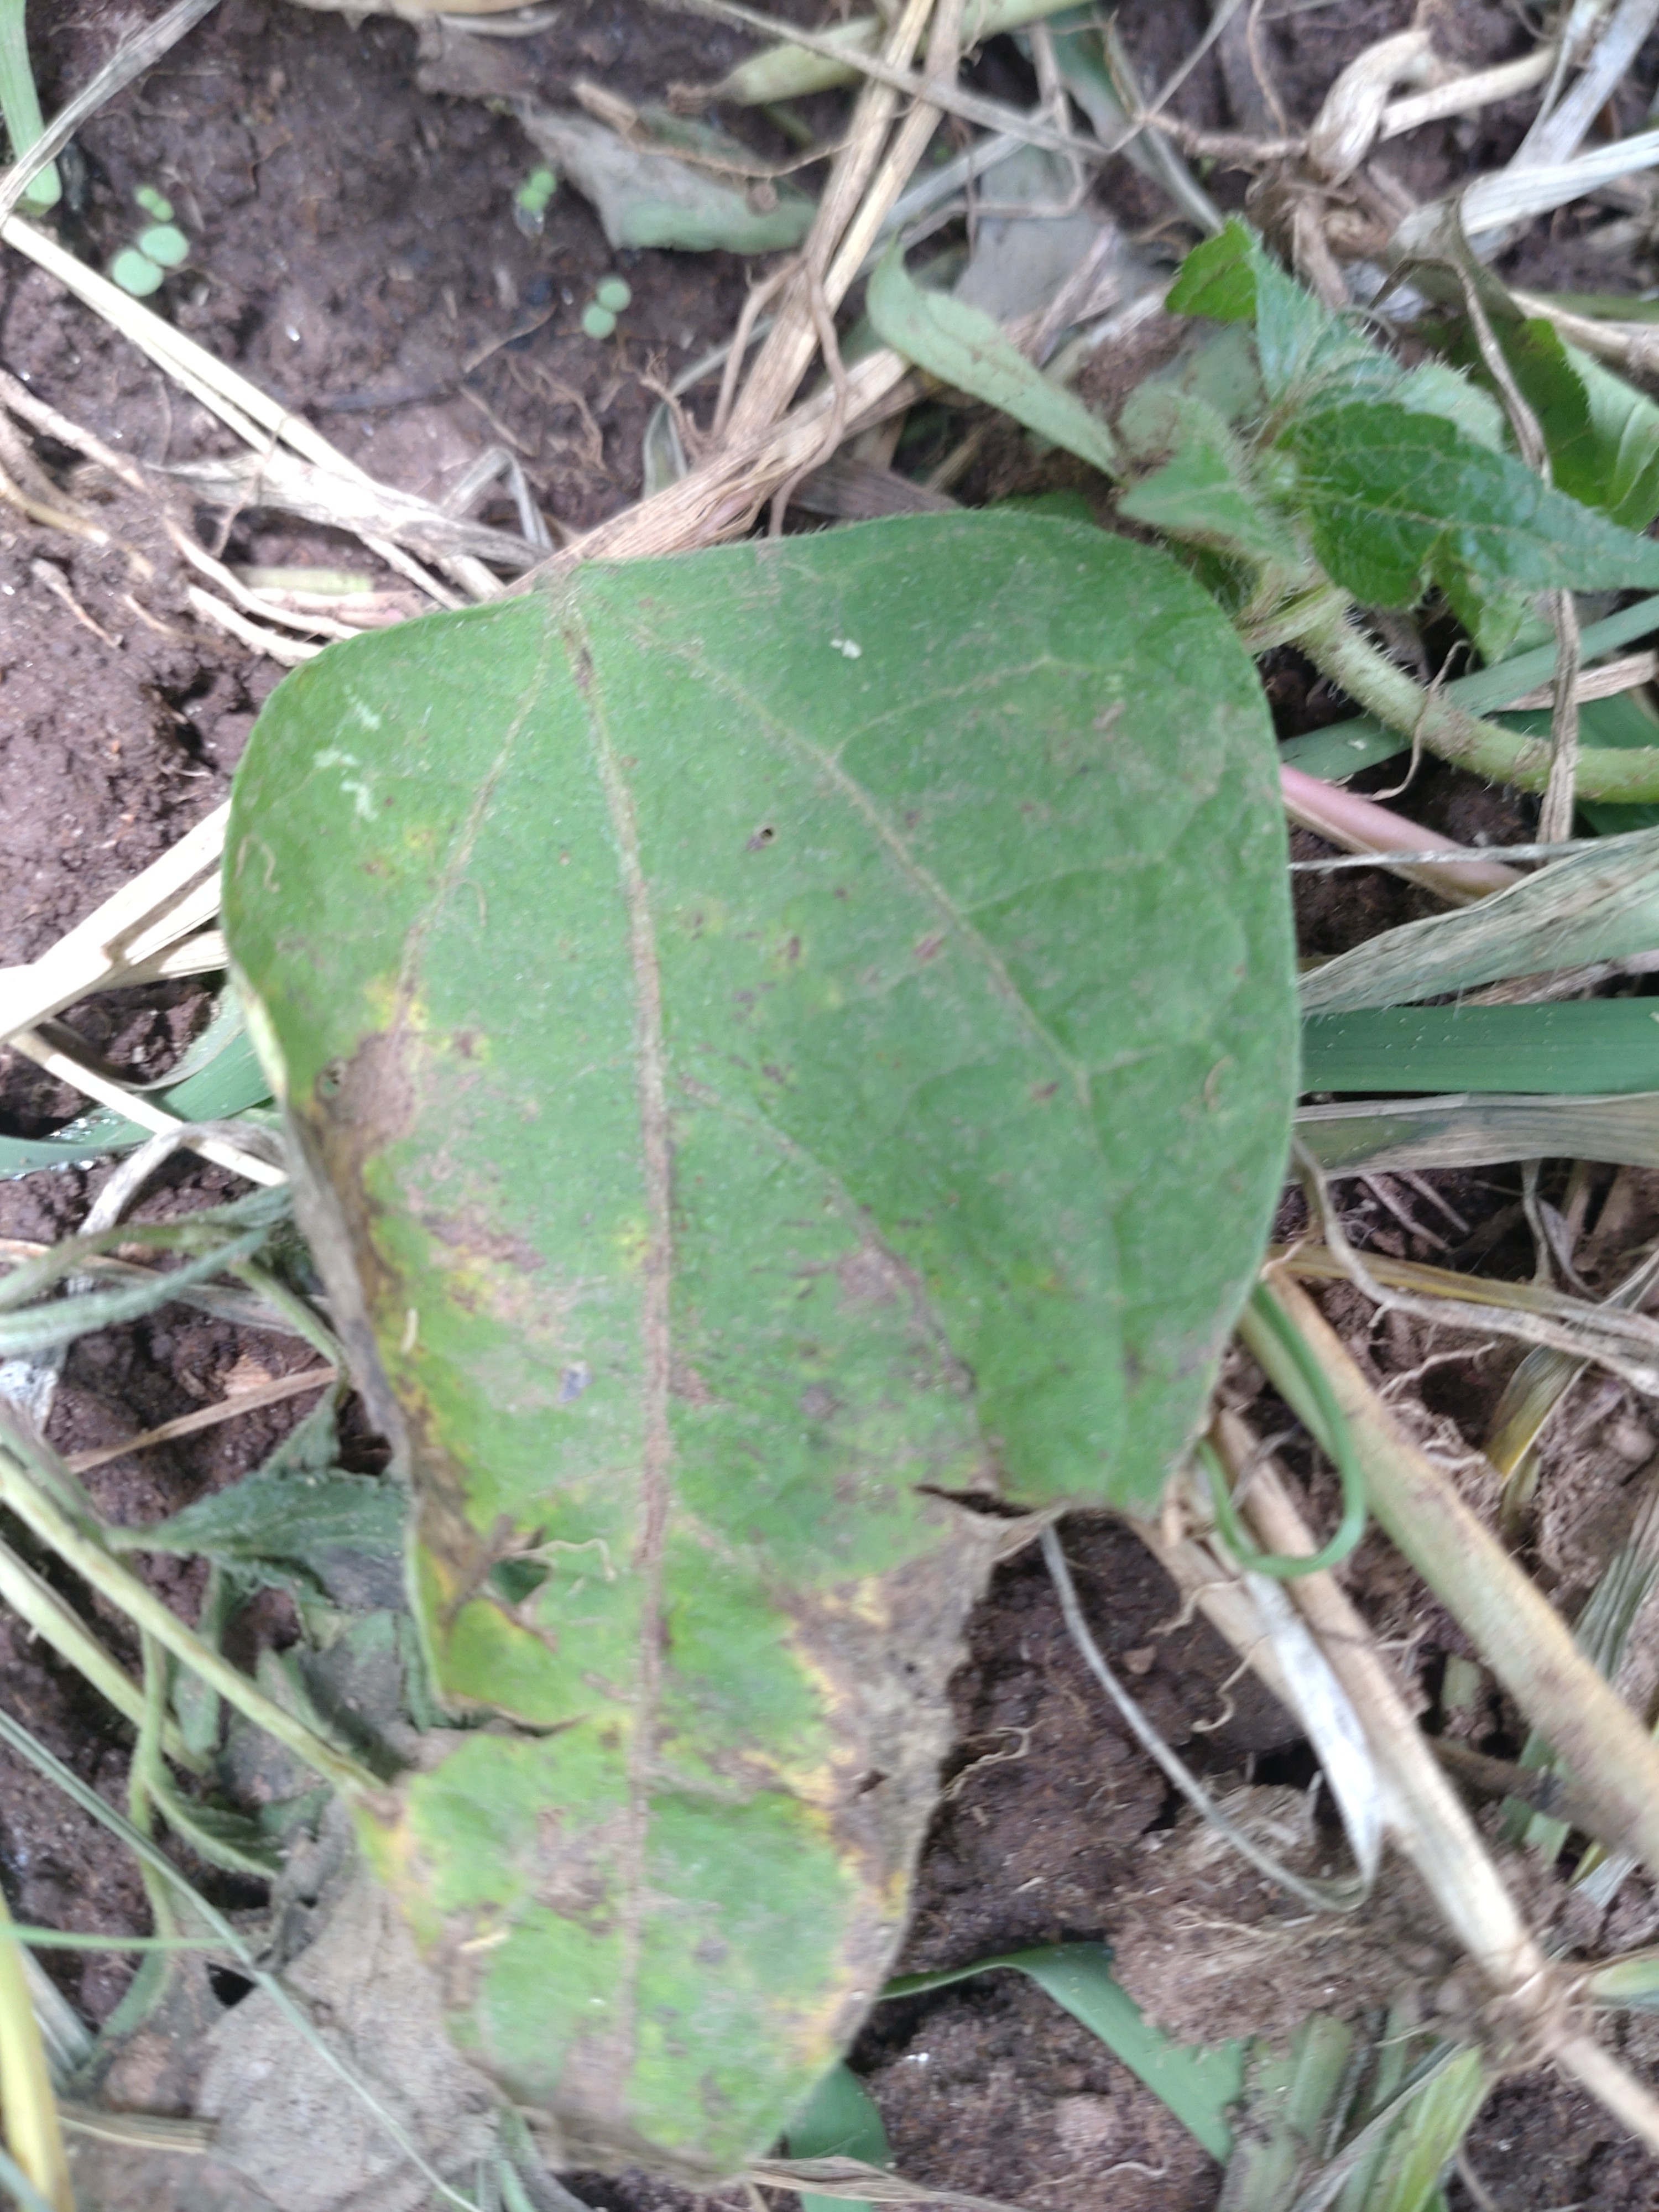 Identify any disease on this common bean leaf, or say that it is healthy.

anthracnose
